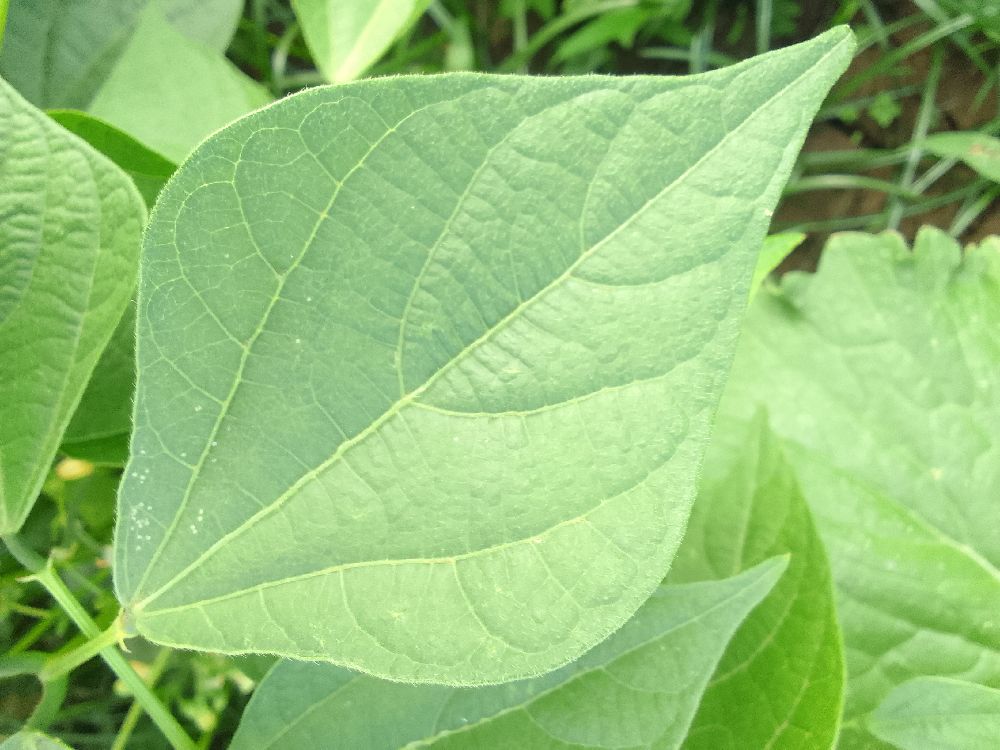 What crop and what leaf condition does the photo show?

common bean, healthy
